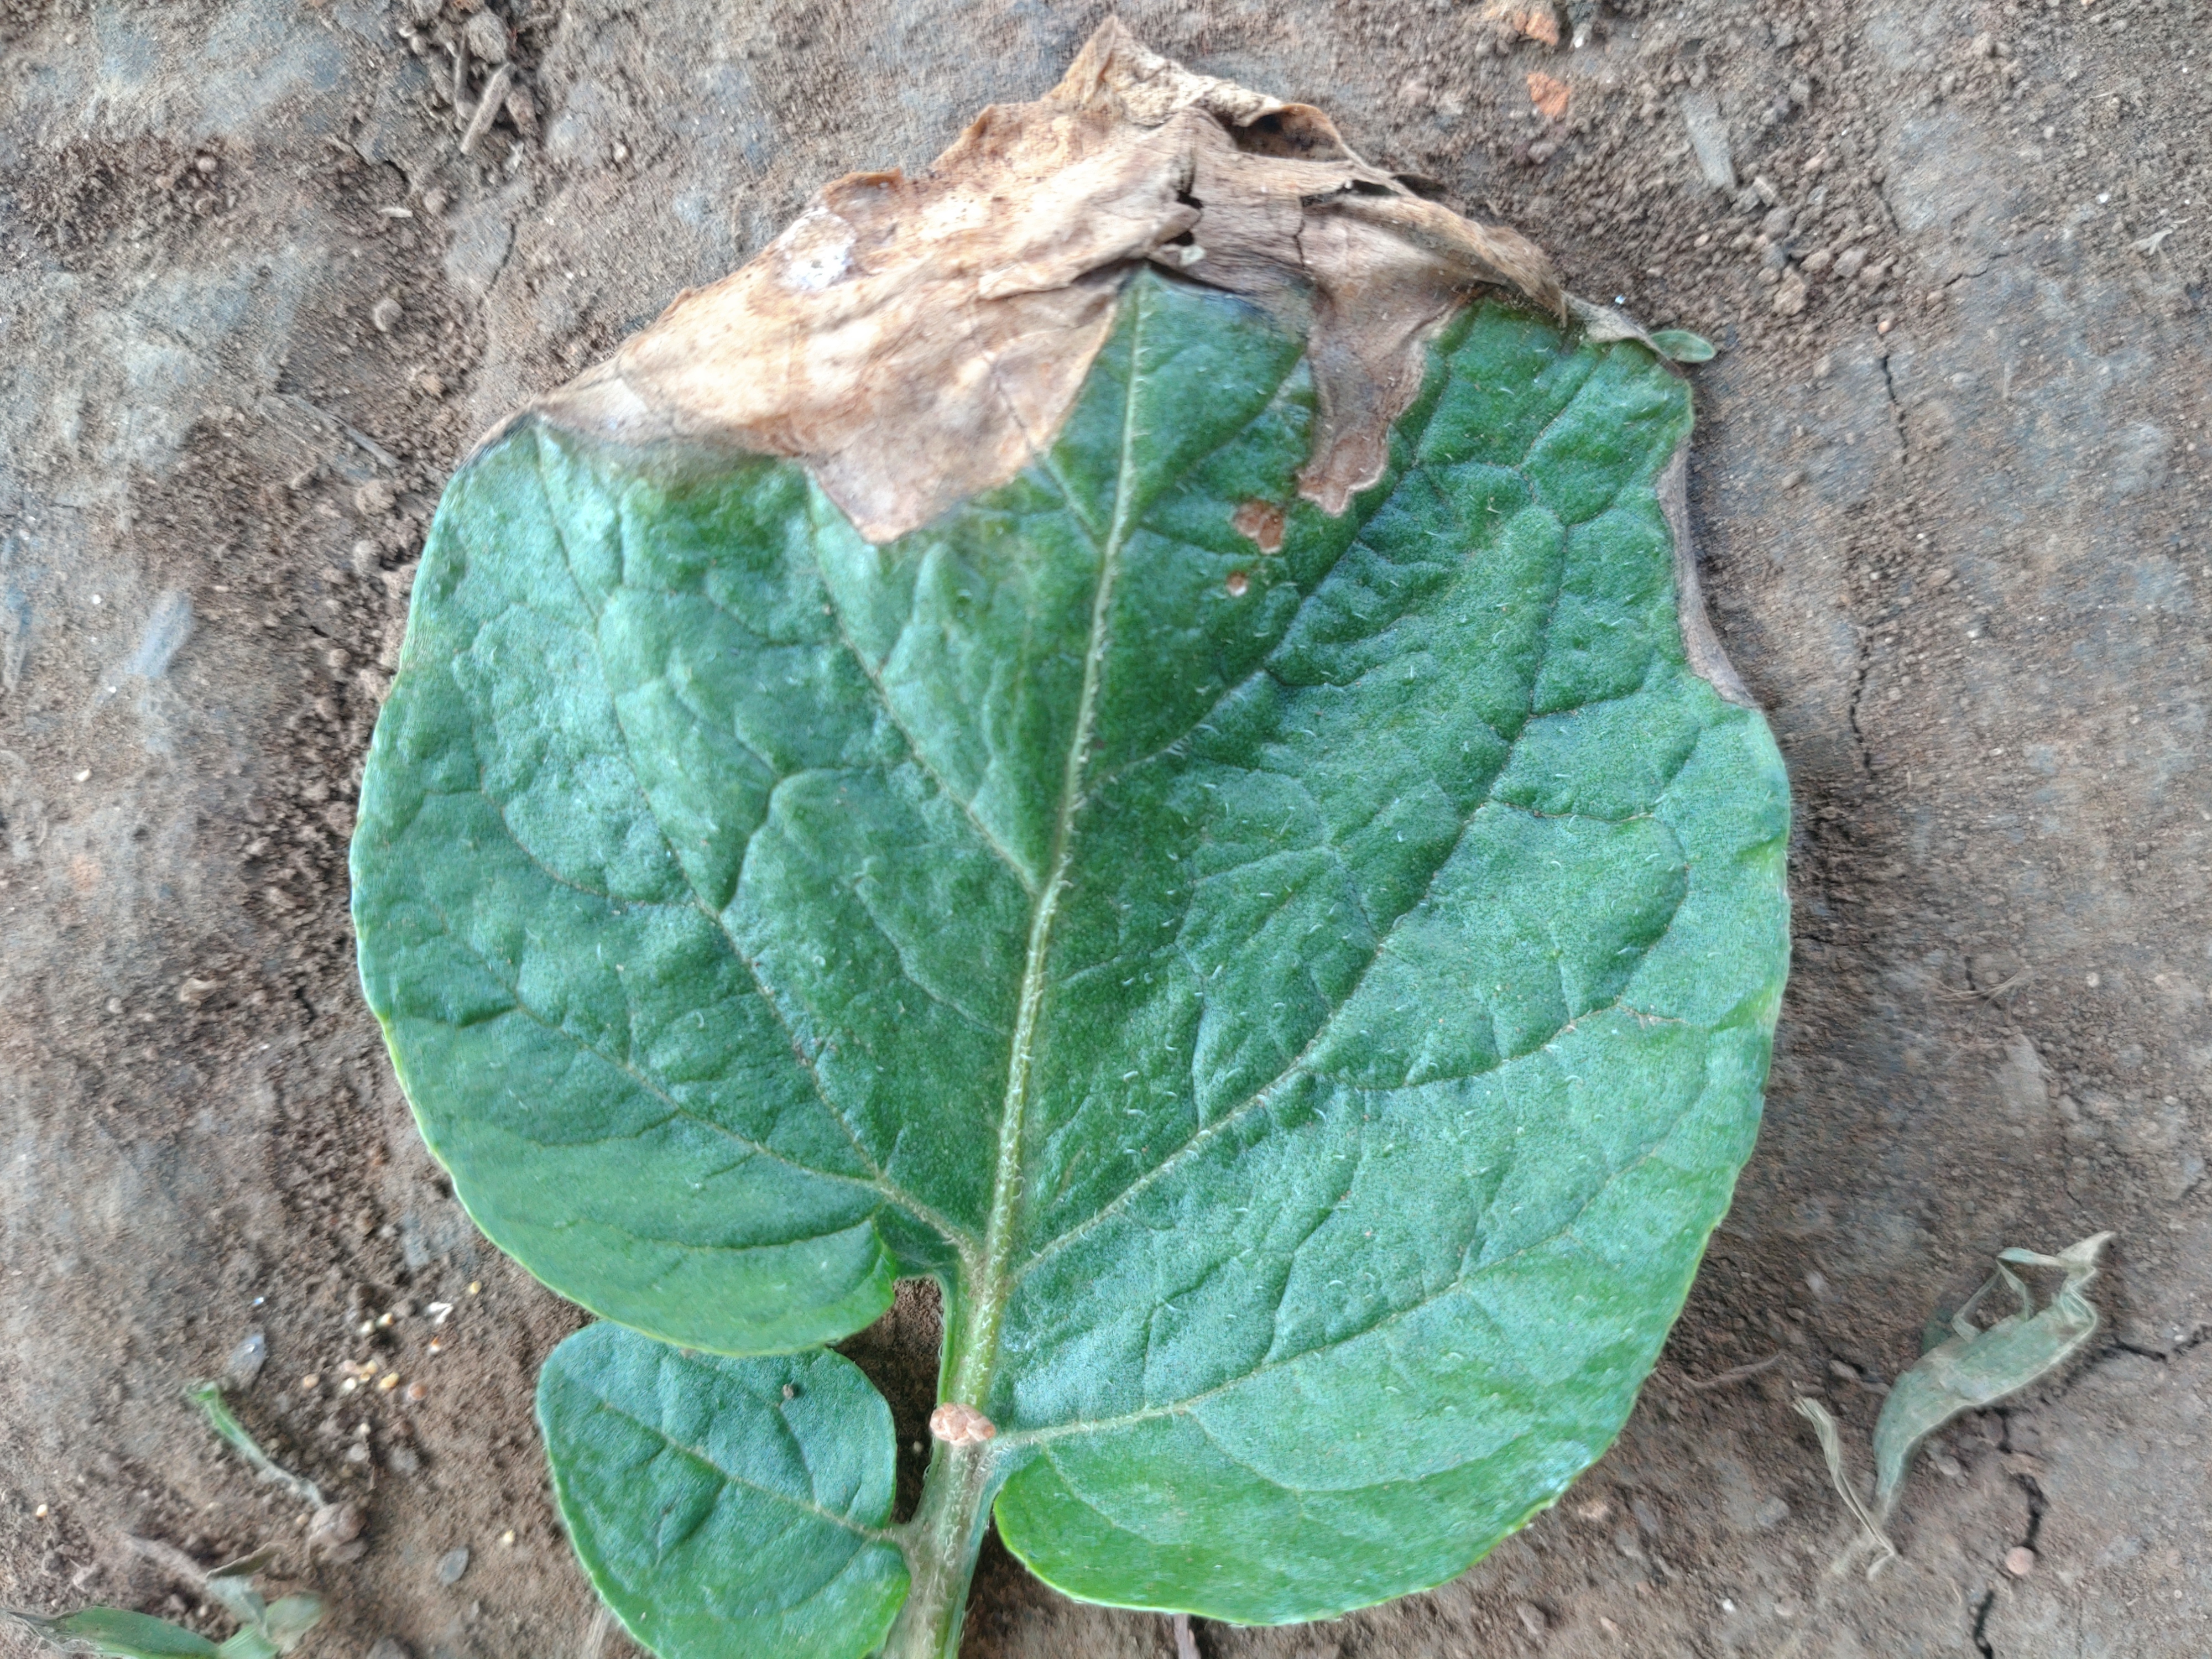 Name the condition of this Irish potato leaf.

early blight
